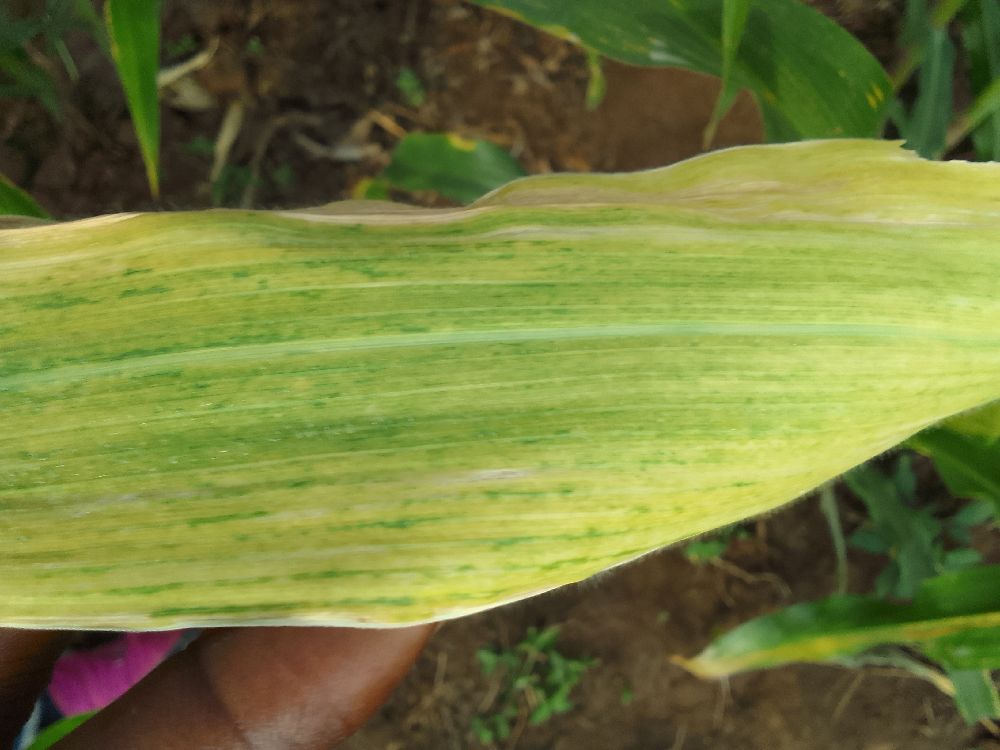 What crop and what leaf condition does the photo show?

maize, maize lethal necrosis
